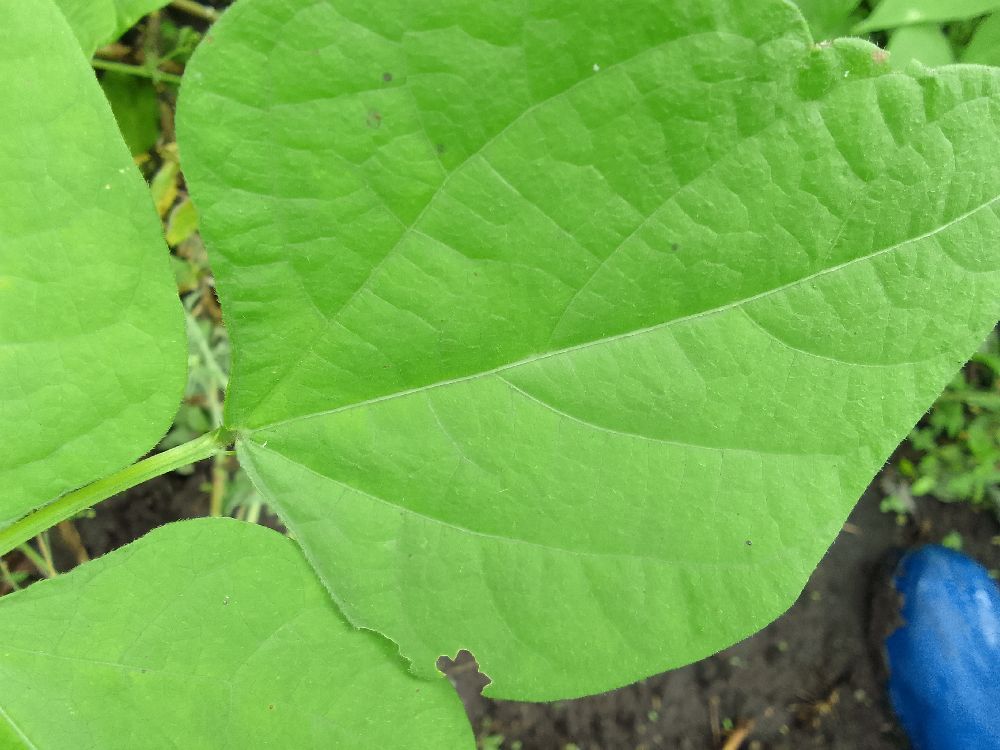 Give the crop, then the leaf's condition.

common bean, healthy
